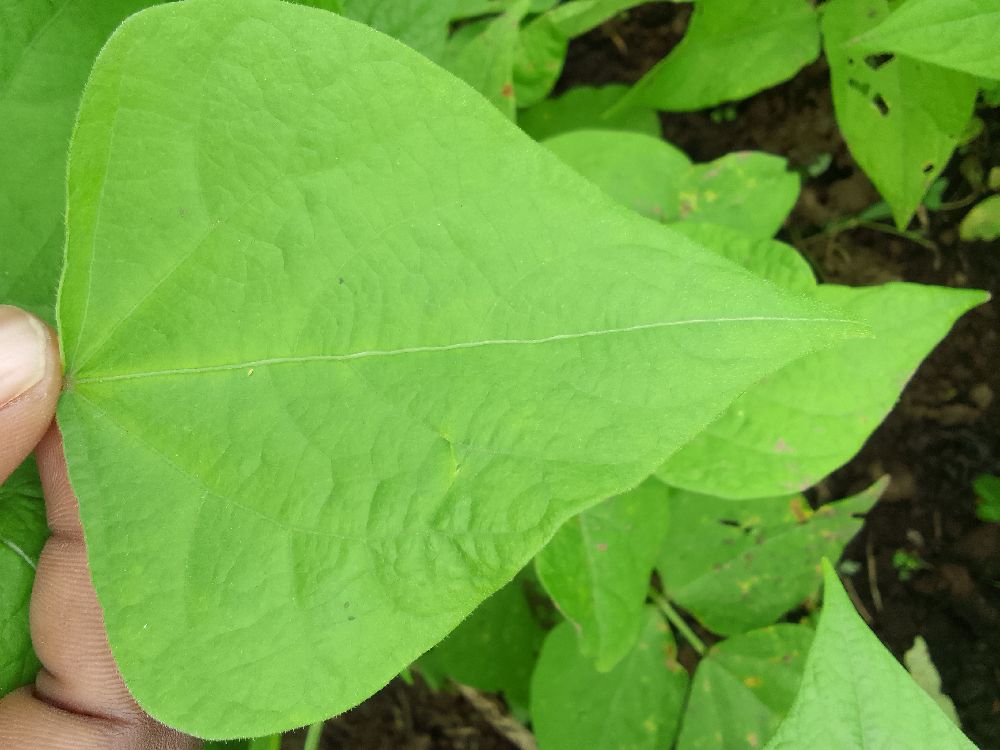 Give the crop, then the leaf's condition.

common bean, healthy
